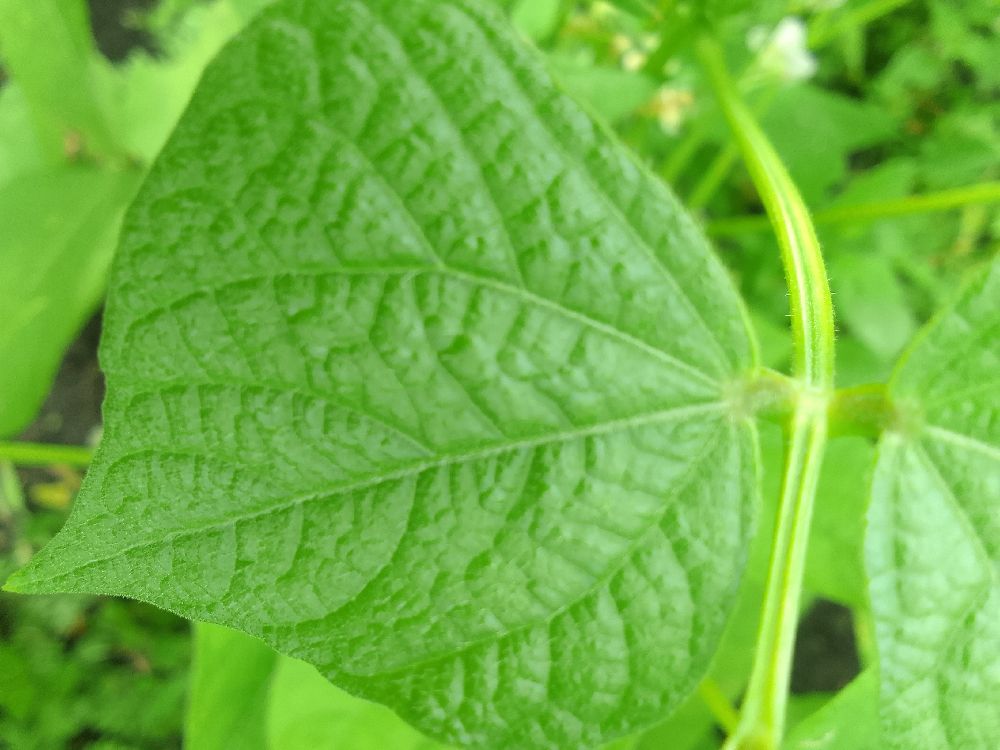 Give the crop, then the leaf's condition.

common bean, healthy
